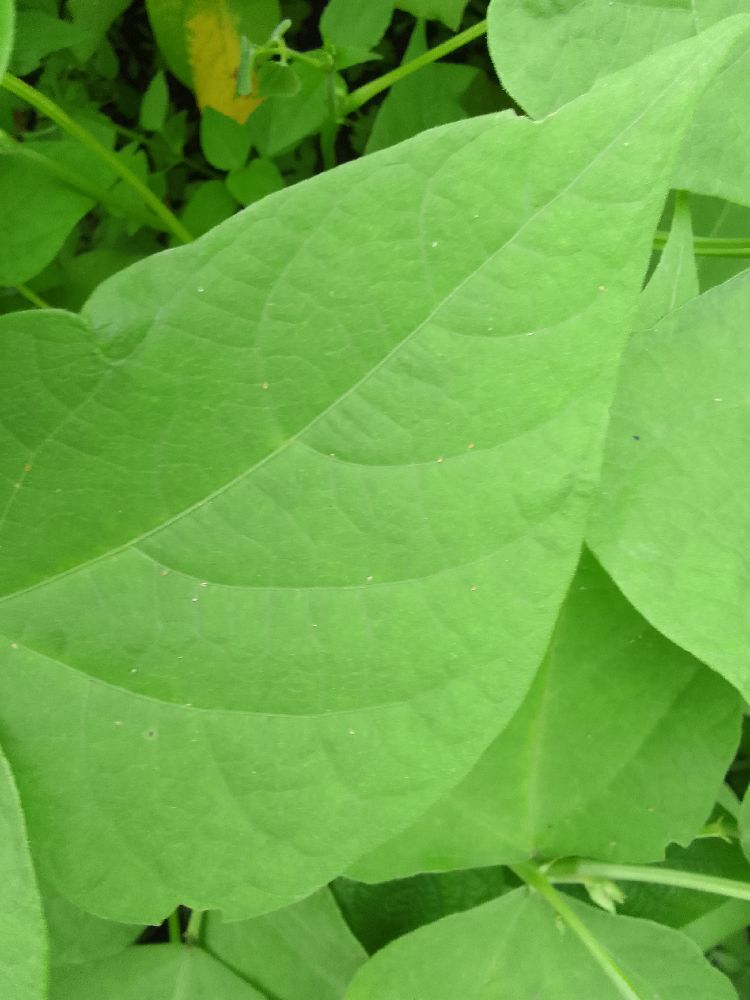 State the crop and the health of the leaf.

common bean, healthy
